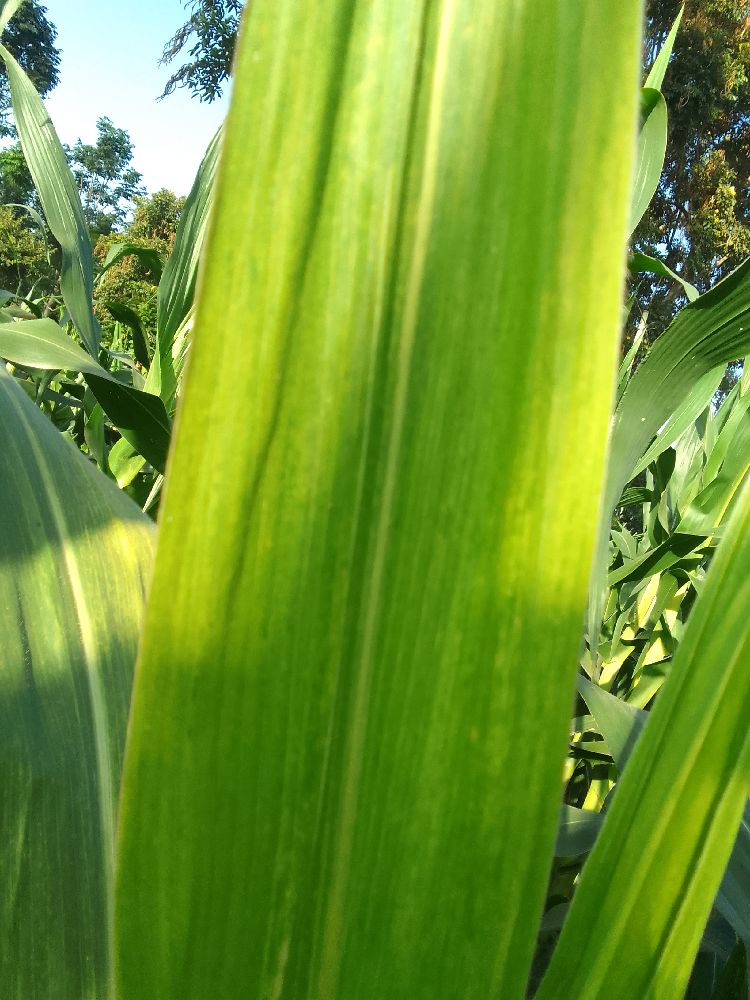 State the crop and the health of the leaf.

maize, maize lethal necrosis
